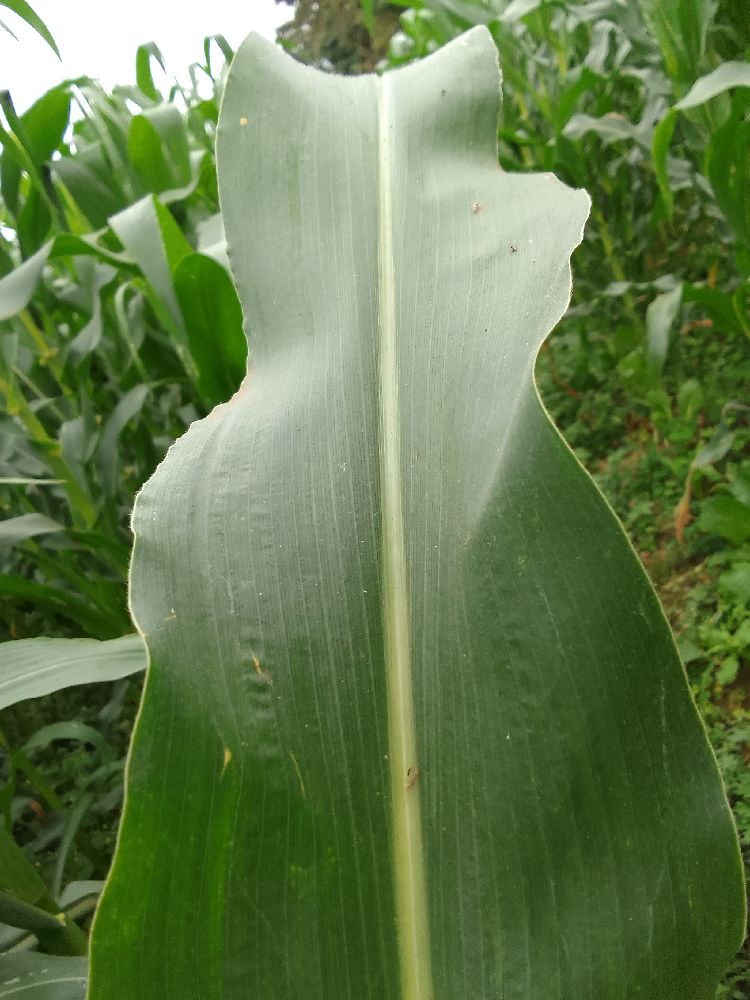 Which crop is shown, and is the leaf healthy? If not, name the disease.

maize, healthy
